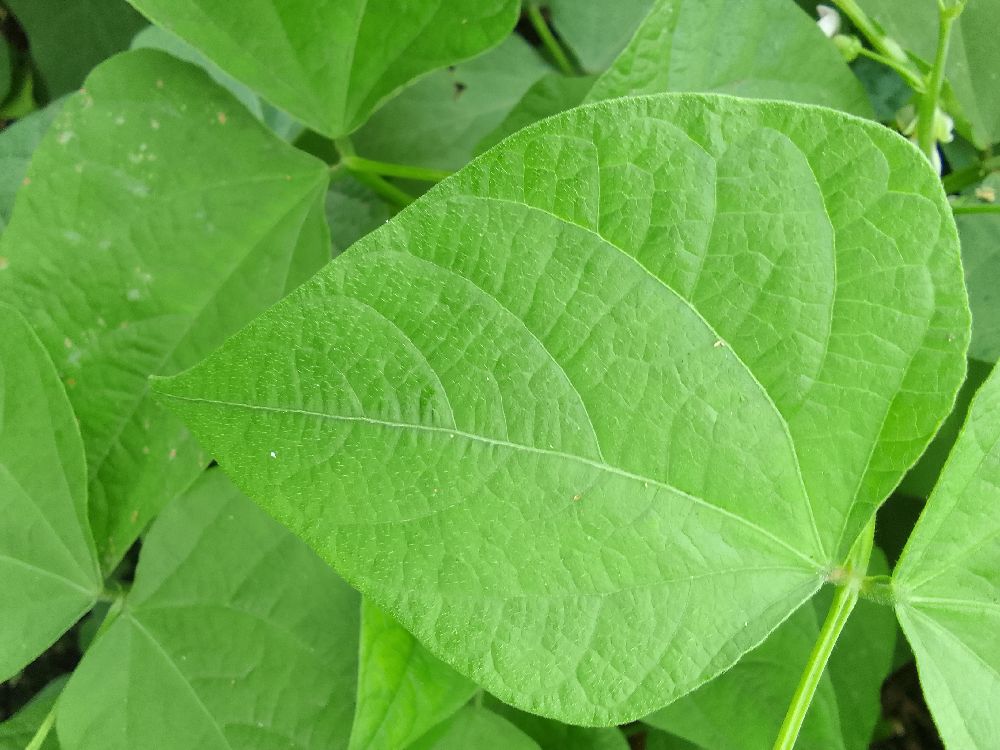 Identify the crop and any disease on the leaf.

common bean, healthy
